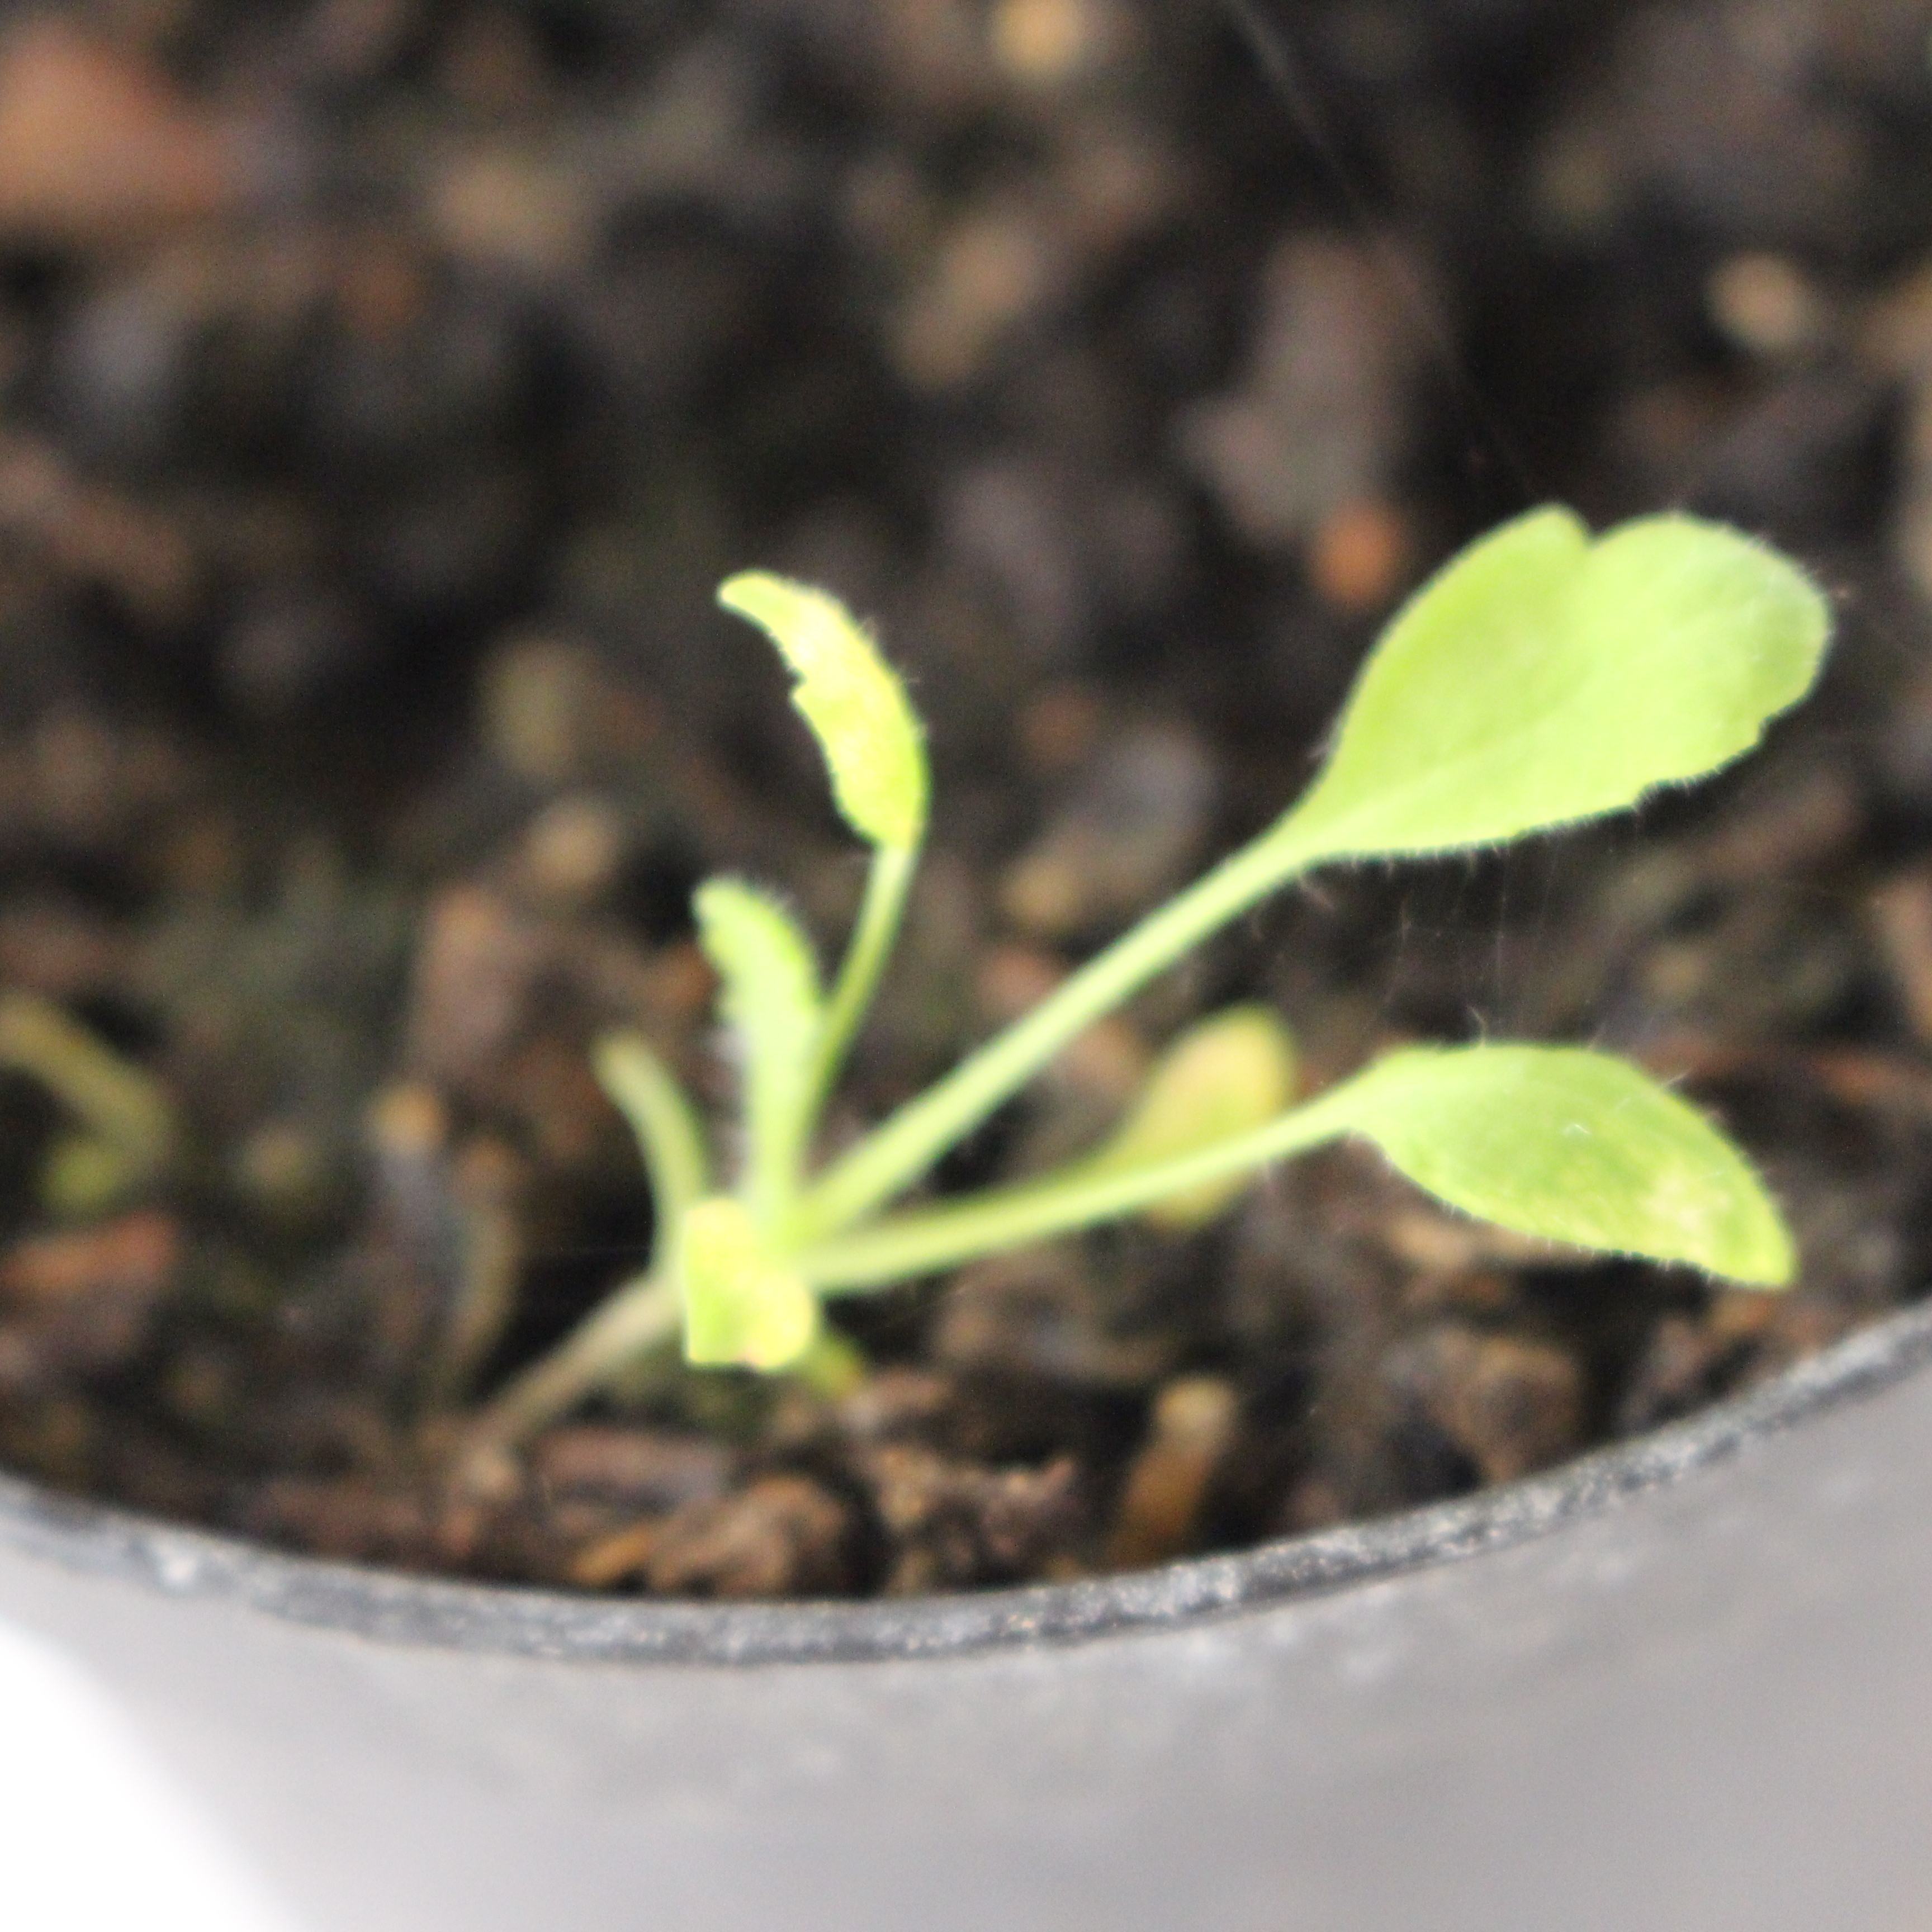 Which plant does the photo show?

Papaver rhoeas
